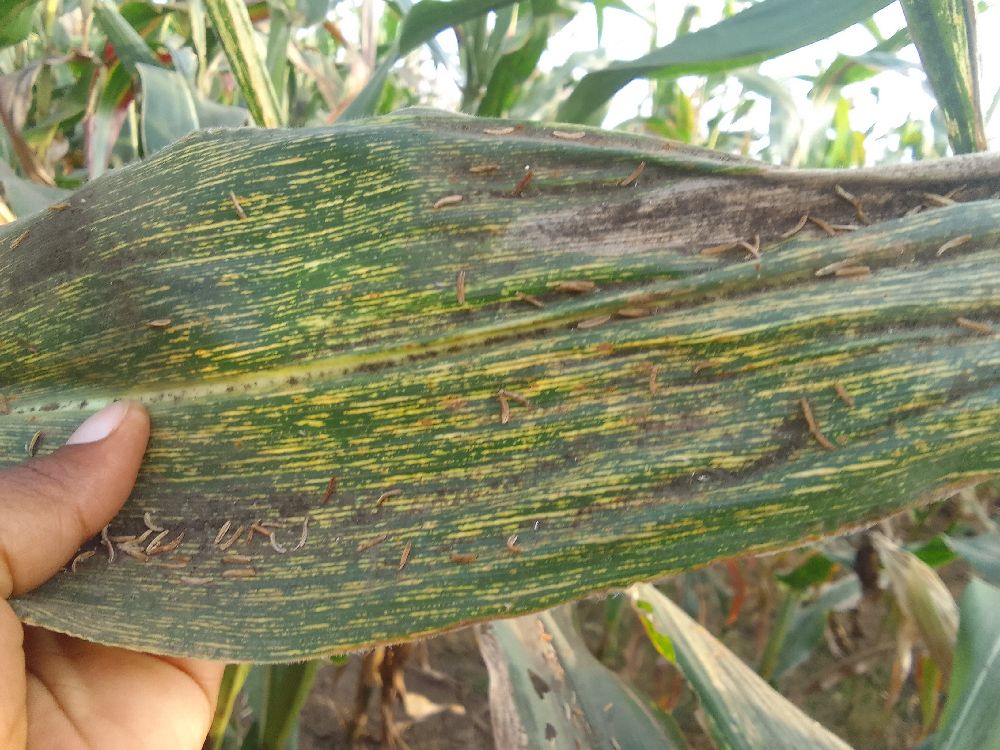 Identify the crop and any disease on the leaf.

maize, maize streak virus
